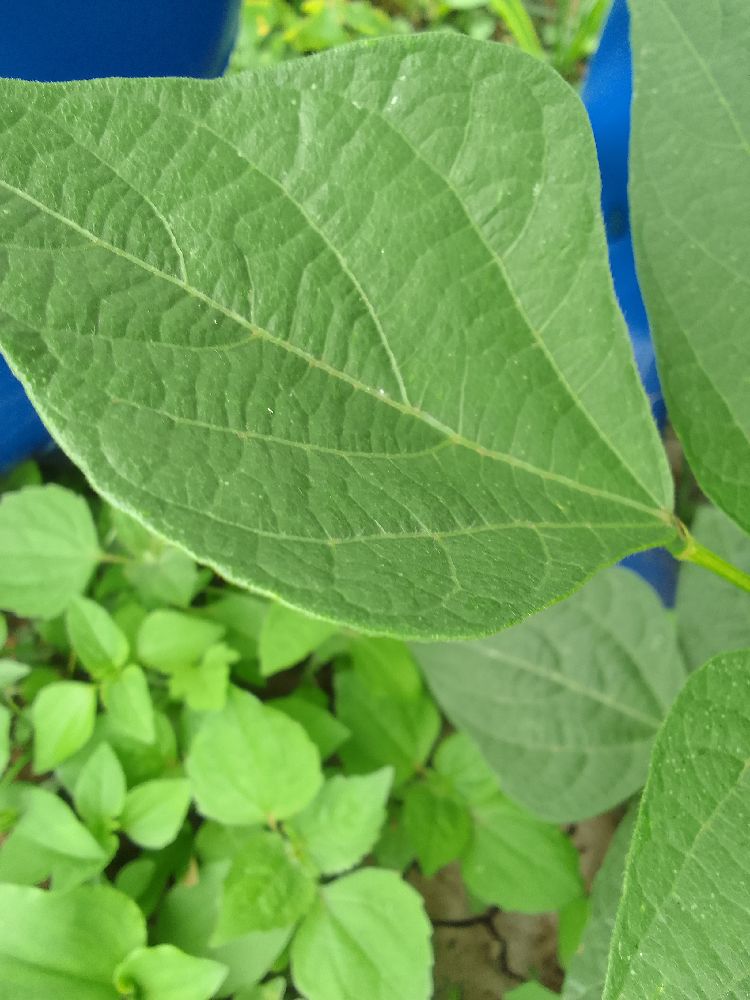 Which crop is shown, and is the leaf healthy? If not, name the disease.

common bean, healthy
